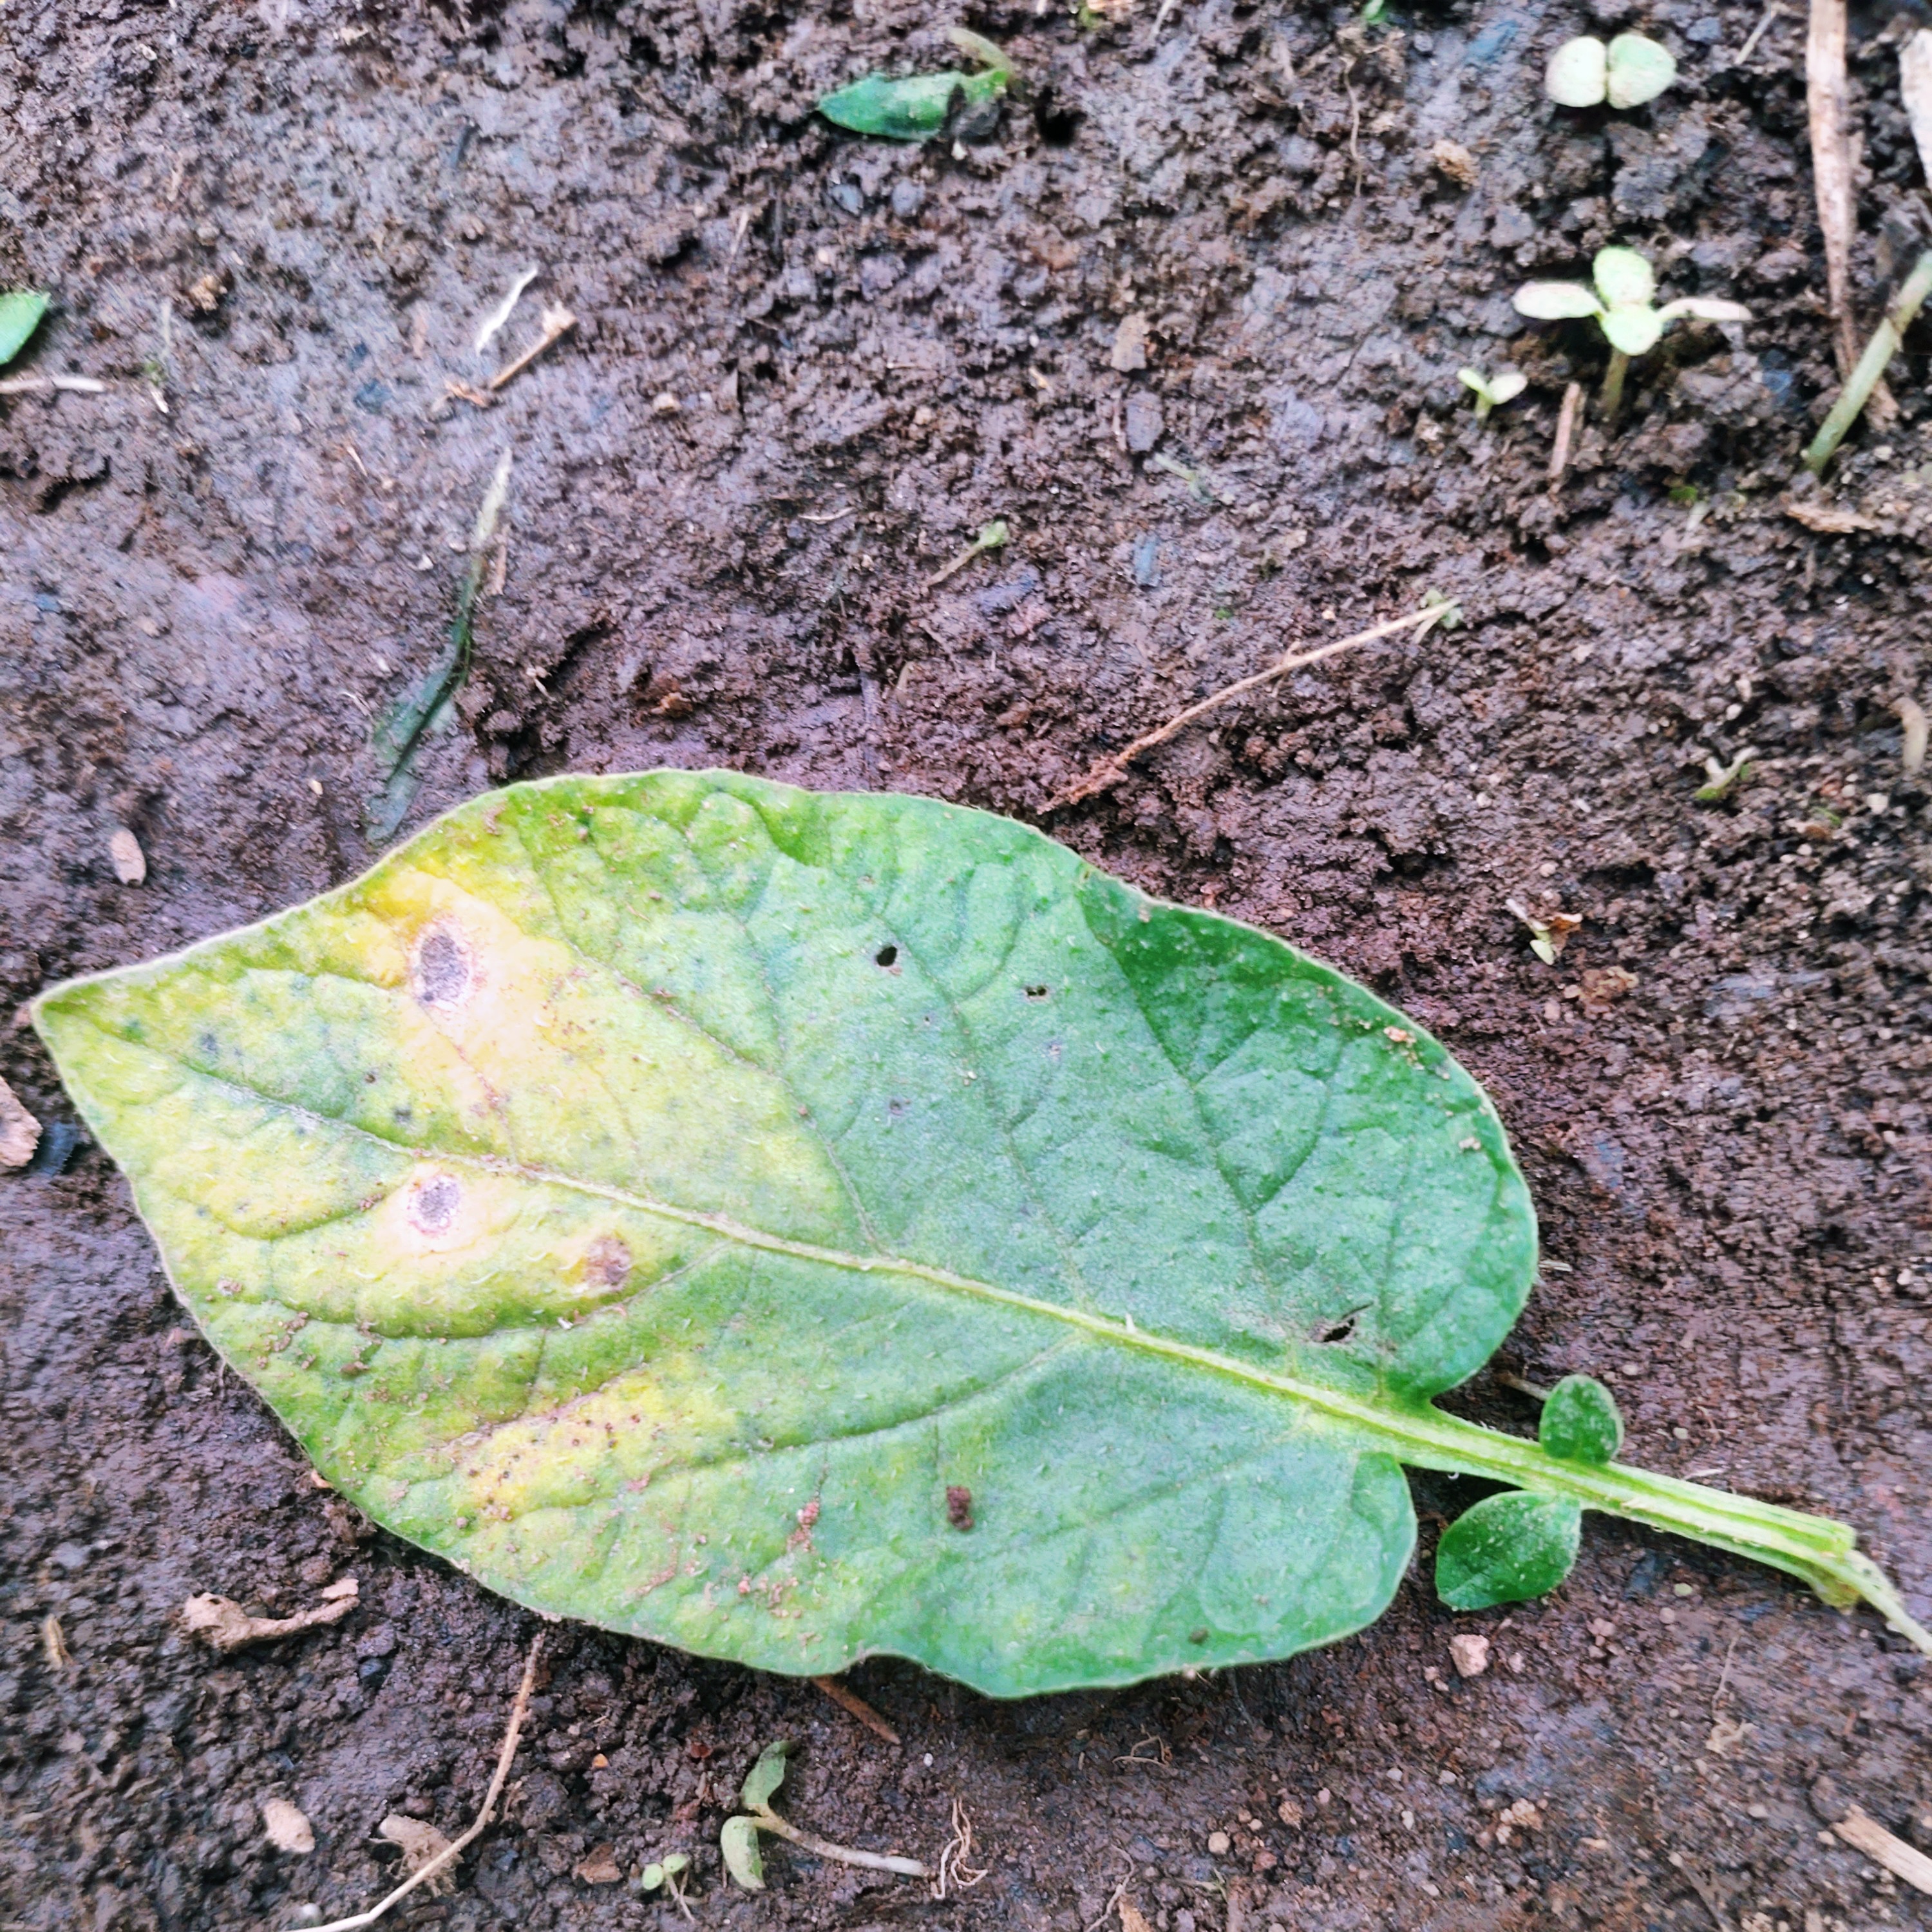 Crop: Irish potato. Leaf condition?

late blight
